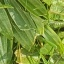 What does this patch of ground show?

structured weed
